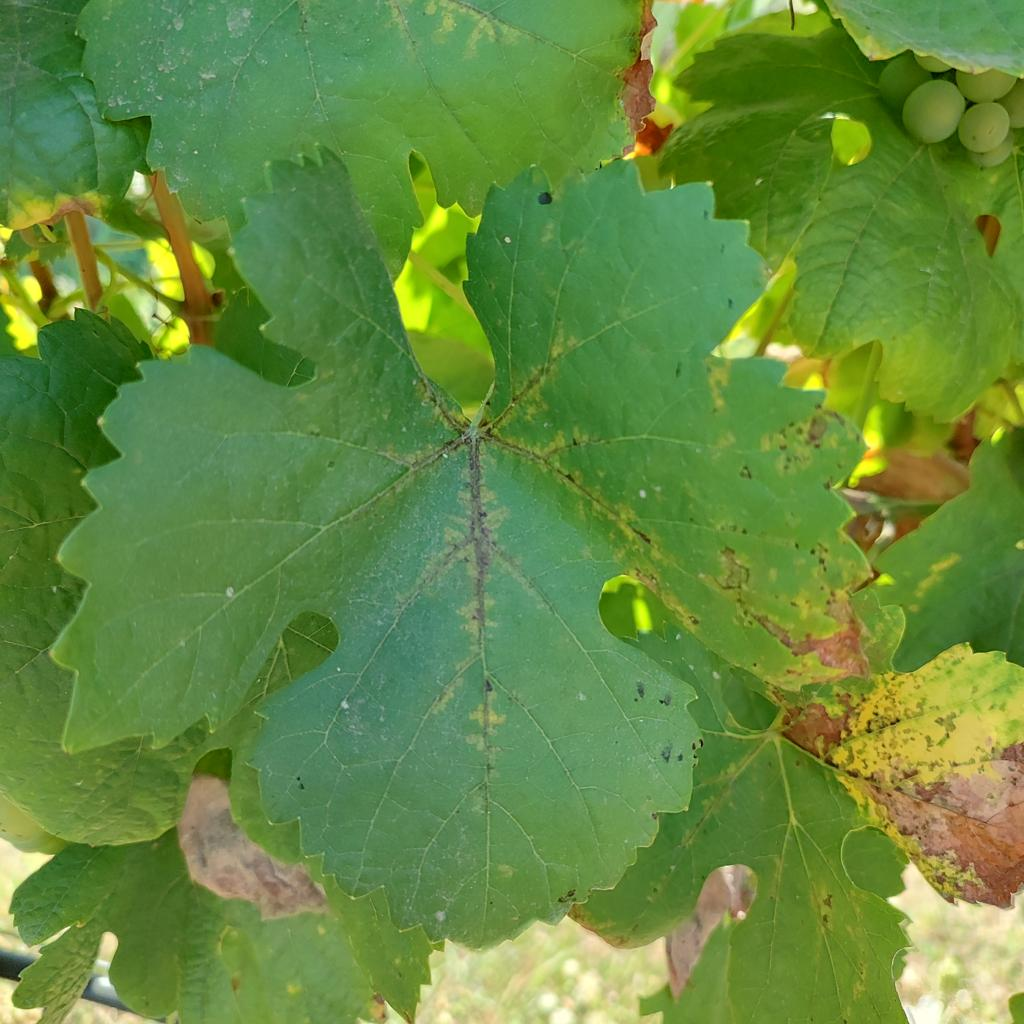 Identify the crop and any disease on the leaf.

grapevine, downy mildew
